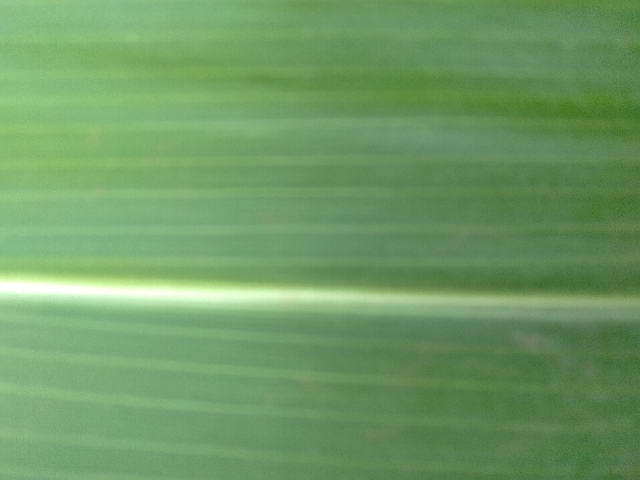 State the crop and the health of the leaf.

maize, healthy
